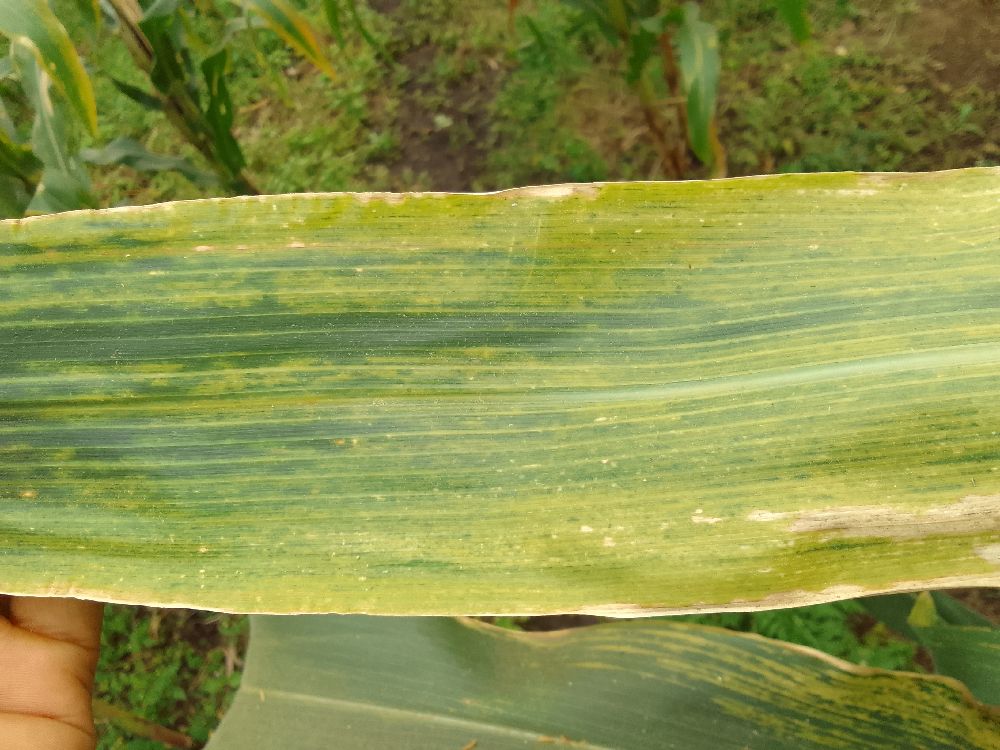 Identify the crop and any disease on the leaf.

maize, maize lethal necrosis
